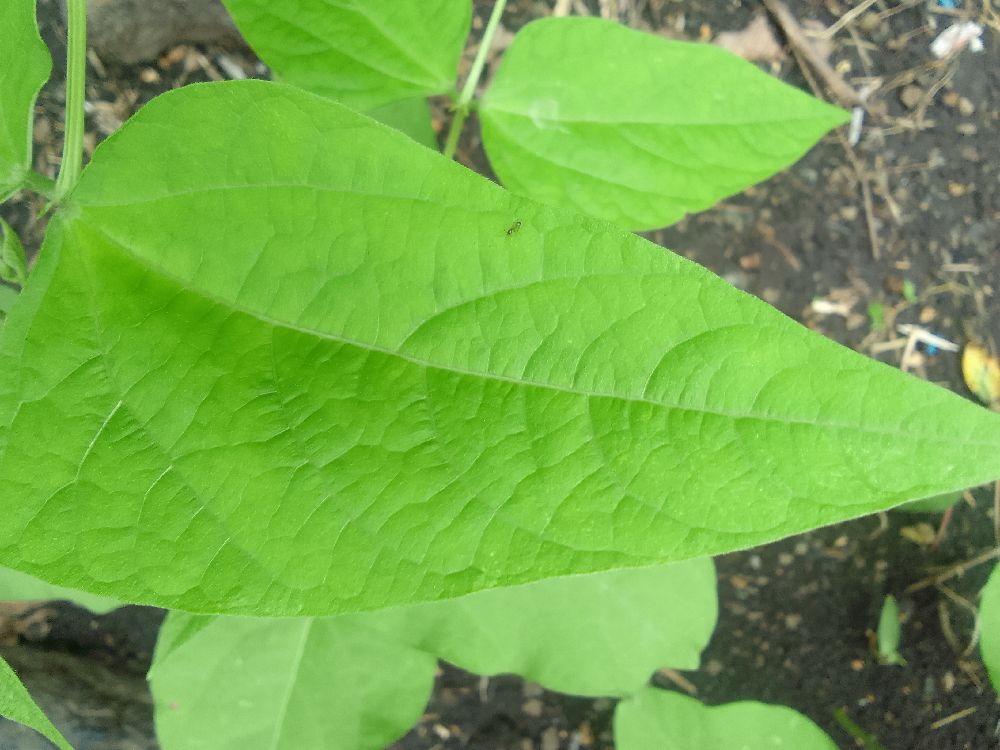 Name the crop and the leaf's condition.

common bean, healthy
